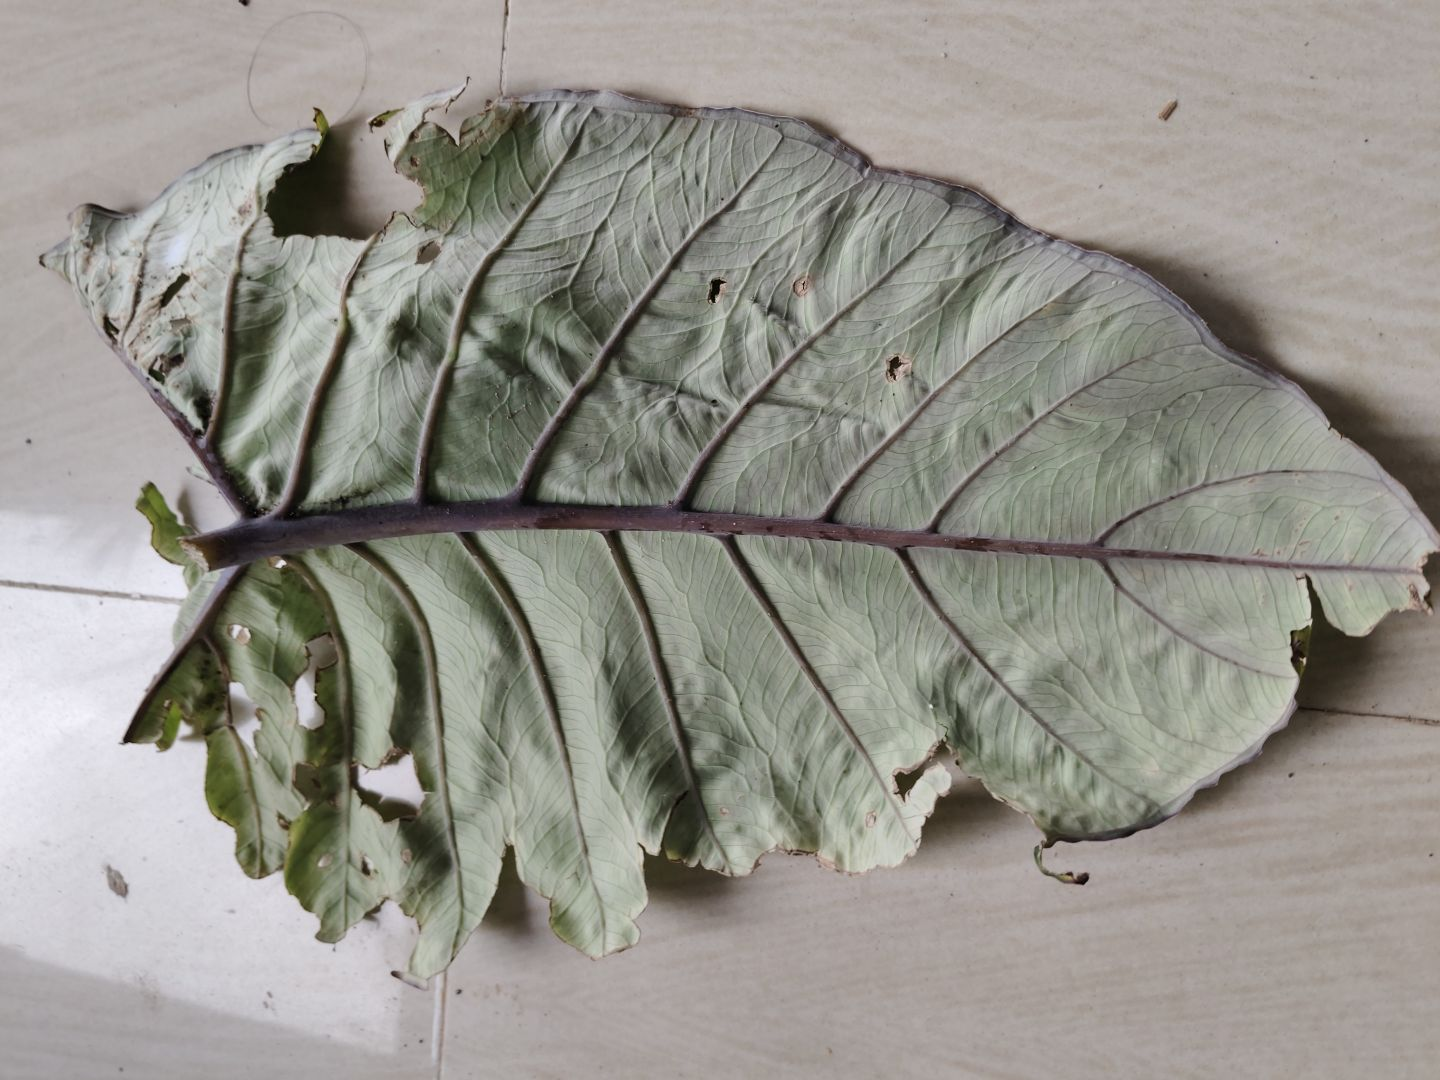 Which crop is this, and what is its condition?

taro, leaf blight
